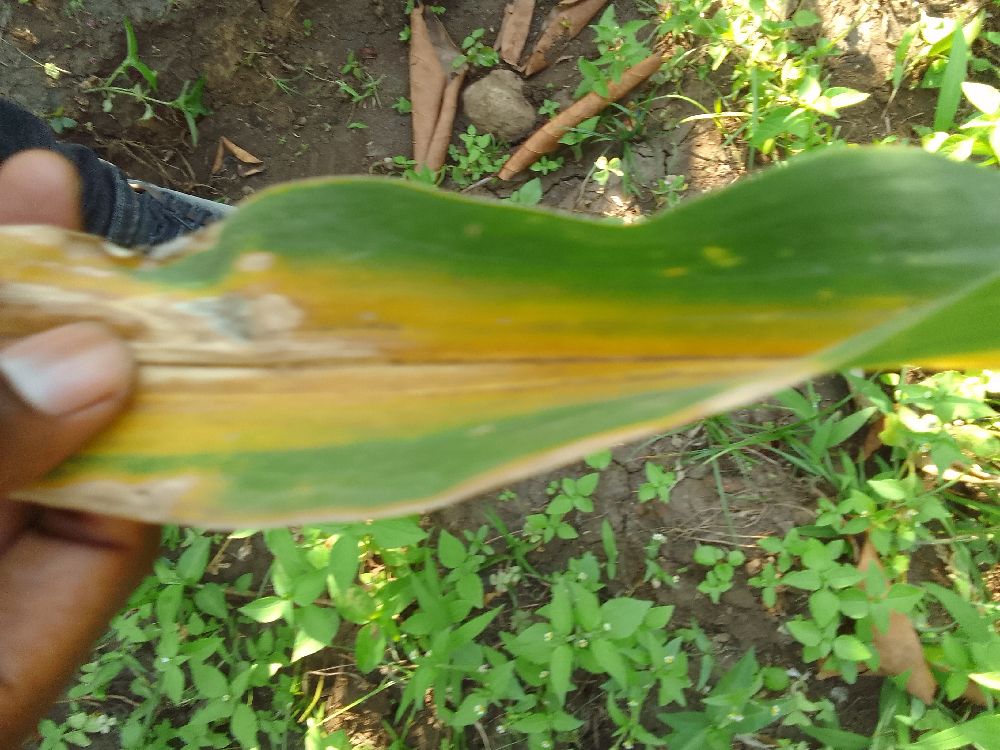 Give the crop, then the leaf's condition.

maize, maize lethal necrosis
